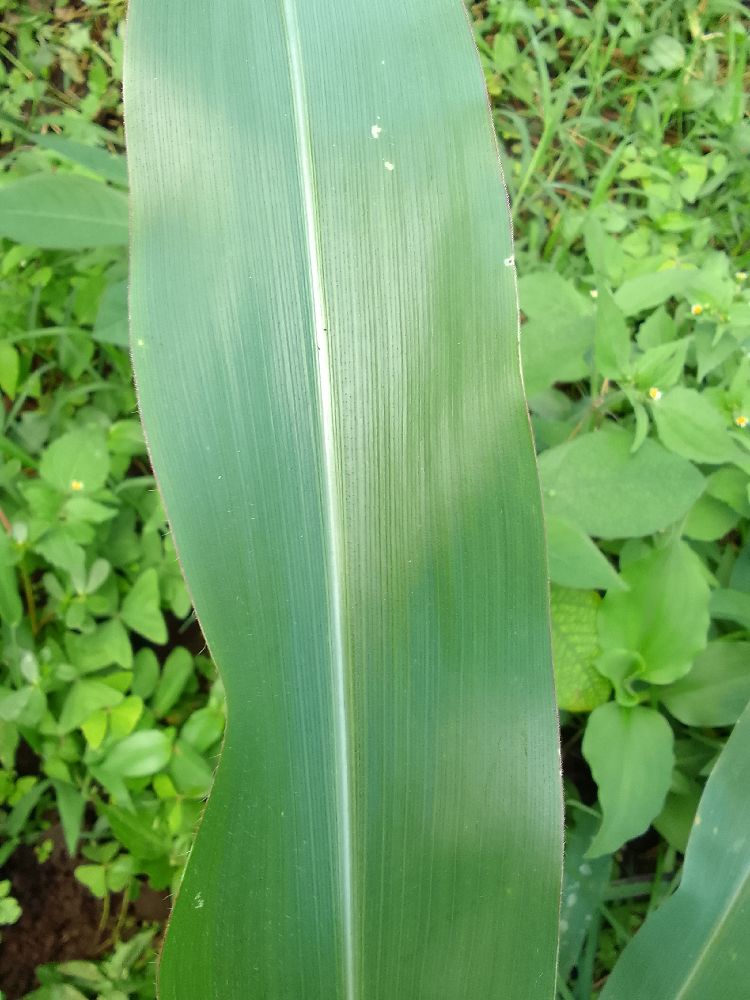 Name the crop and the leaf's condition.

maize, healthy
